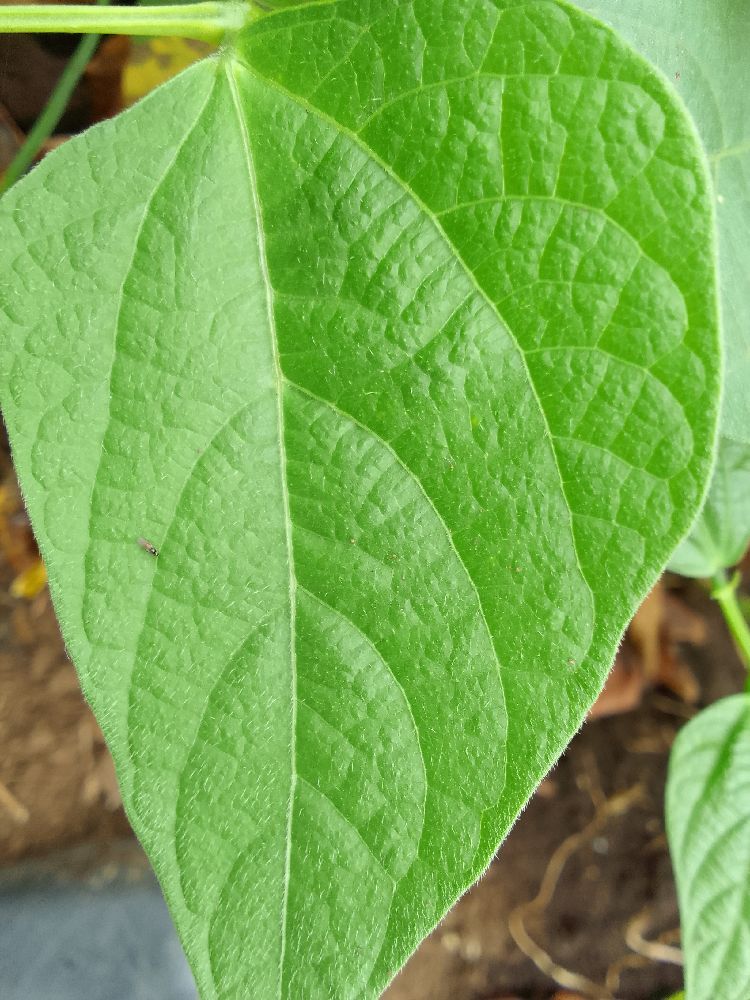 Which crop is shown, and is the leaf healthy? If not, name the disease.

common bean, healthy
